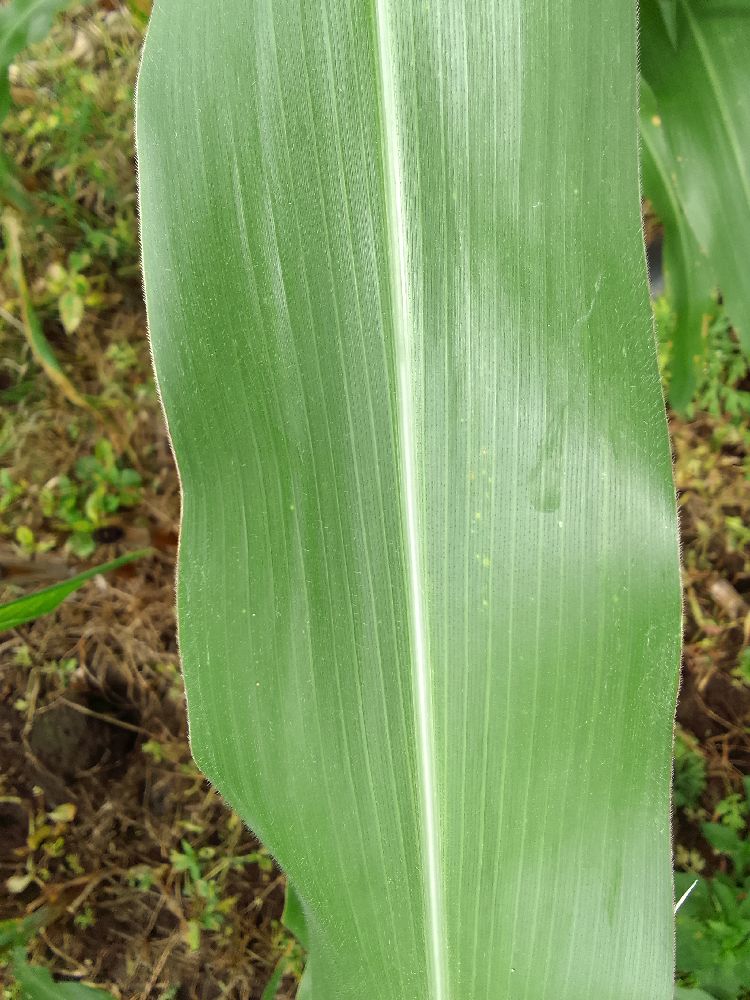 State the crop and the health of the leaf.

maize, healthy
